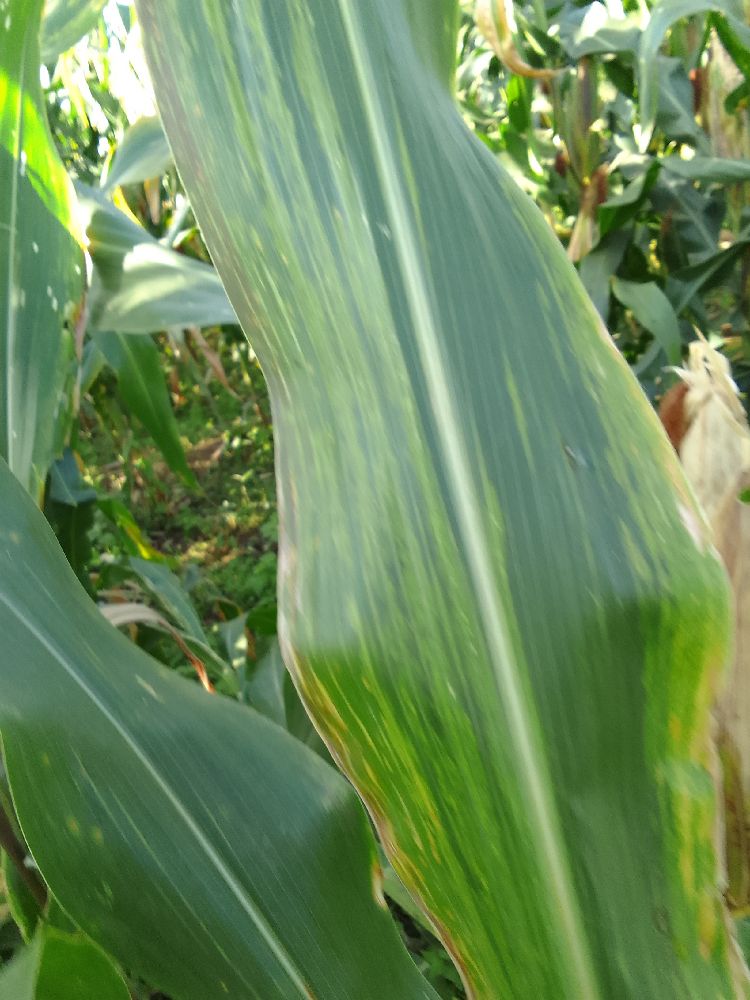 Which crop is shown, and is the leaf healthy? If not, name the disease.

maize, maize lethal necrosis
